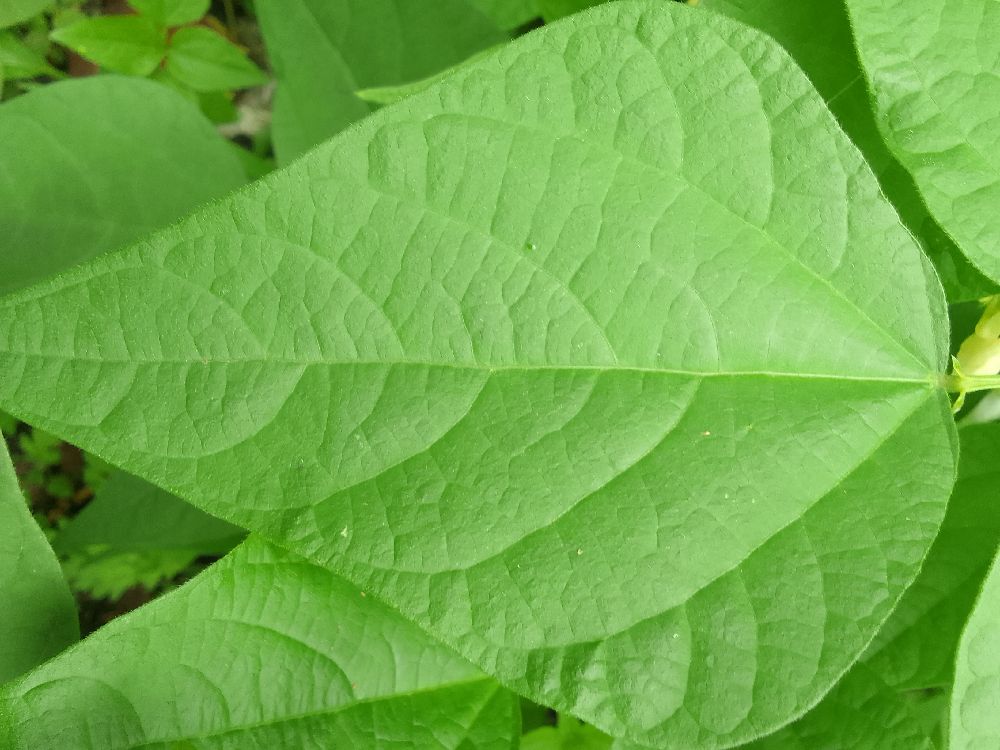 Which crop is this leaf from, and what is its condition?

common bean, healthy
